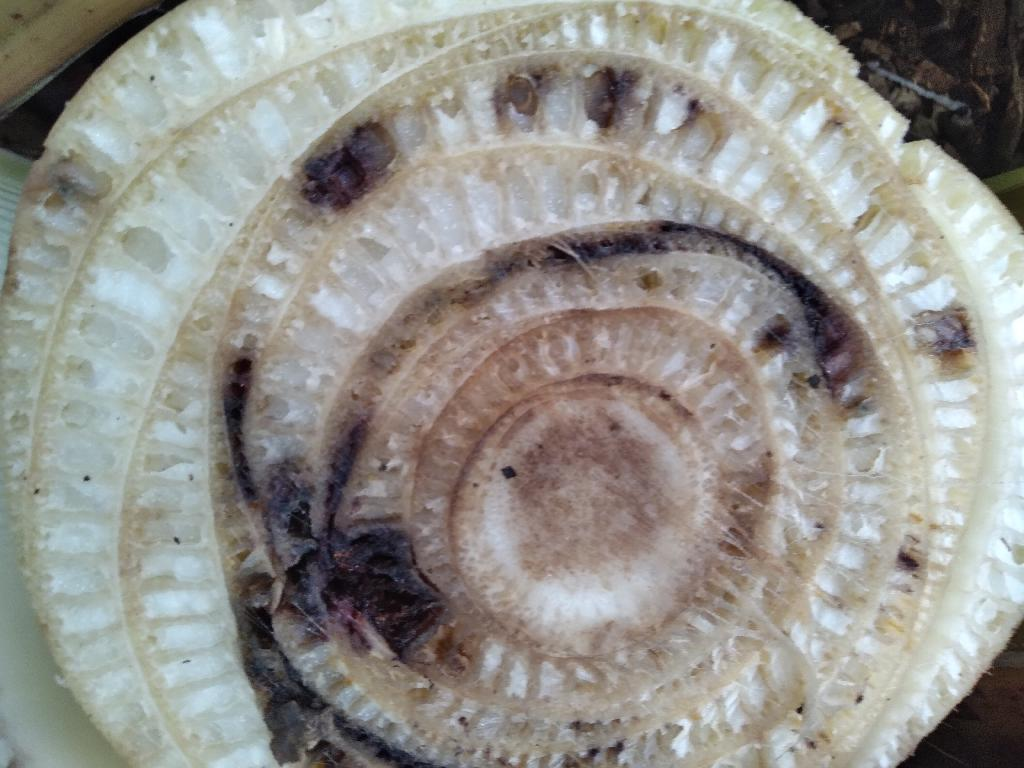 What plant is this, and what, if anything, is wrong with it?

banana, fusarium wilt race 1
